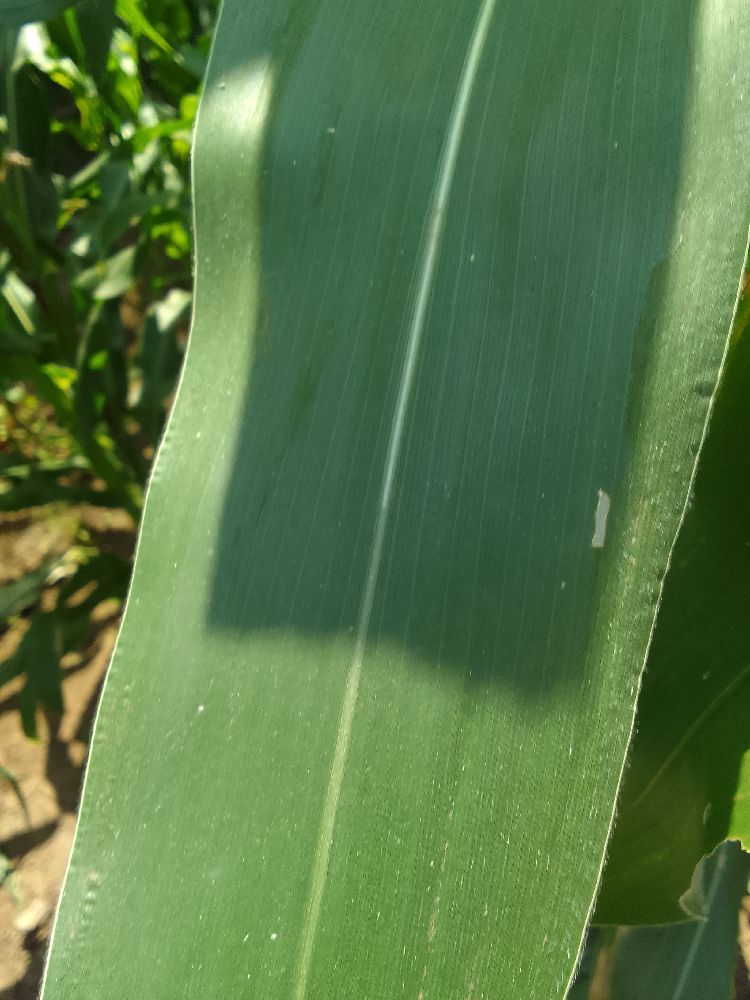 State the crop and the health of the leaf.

maize, healthy
